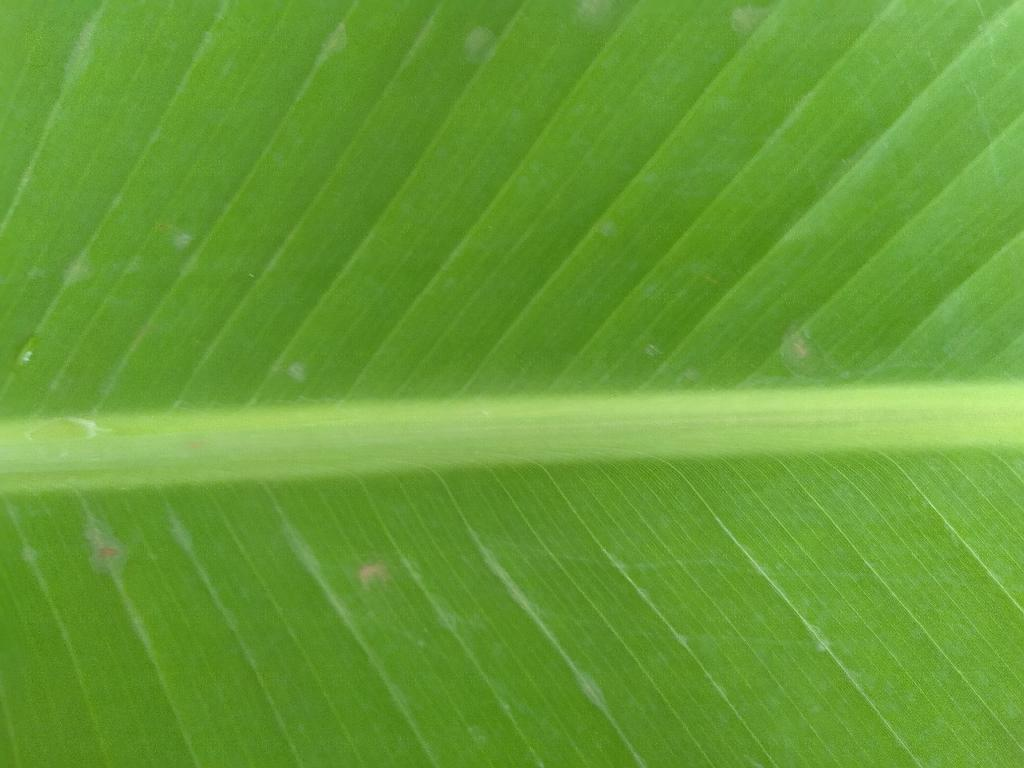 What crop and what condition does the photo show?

banana, healthy
